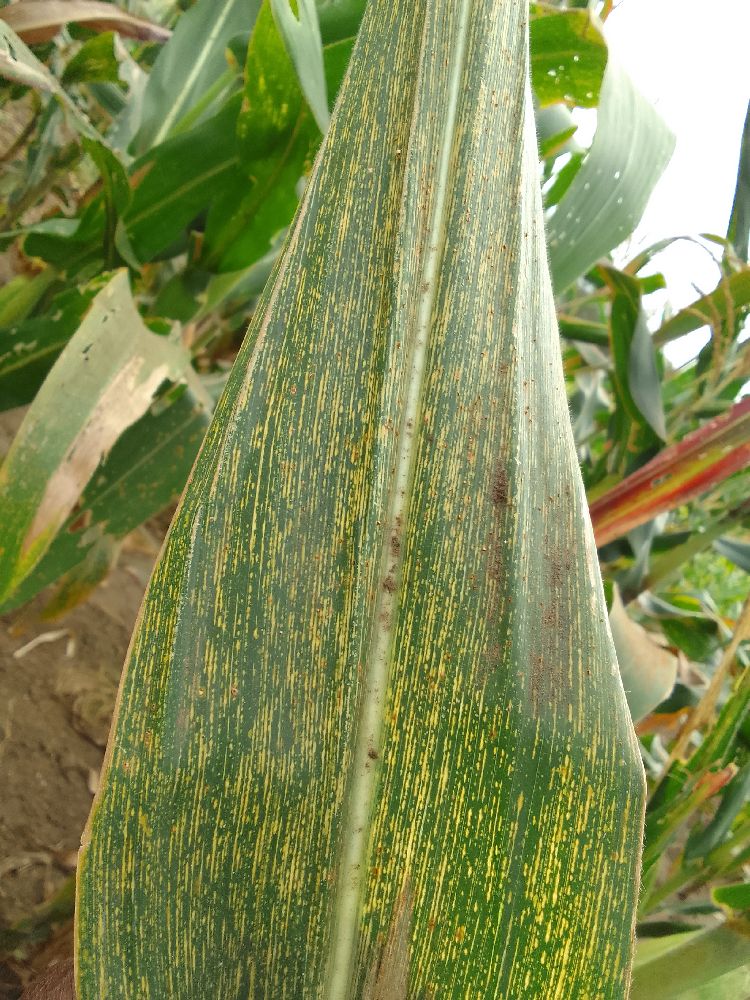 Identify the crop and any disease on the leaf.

maize, maize streak virus
